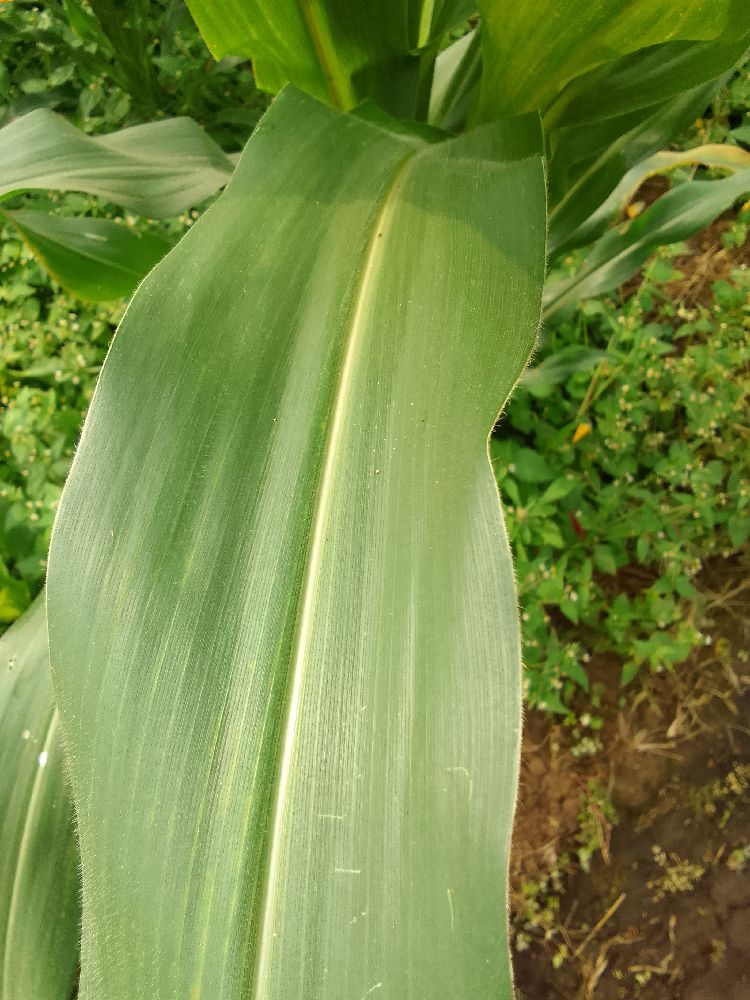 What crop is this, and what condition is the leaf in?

maize, healthy
